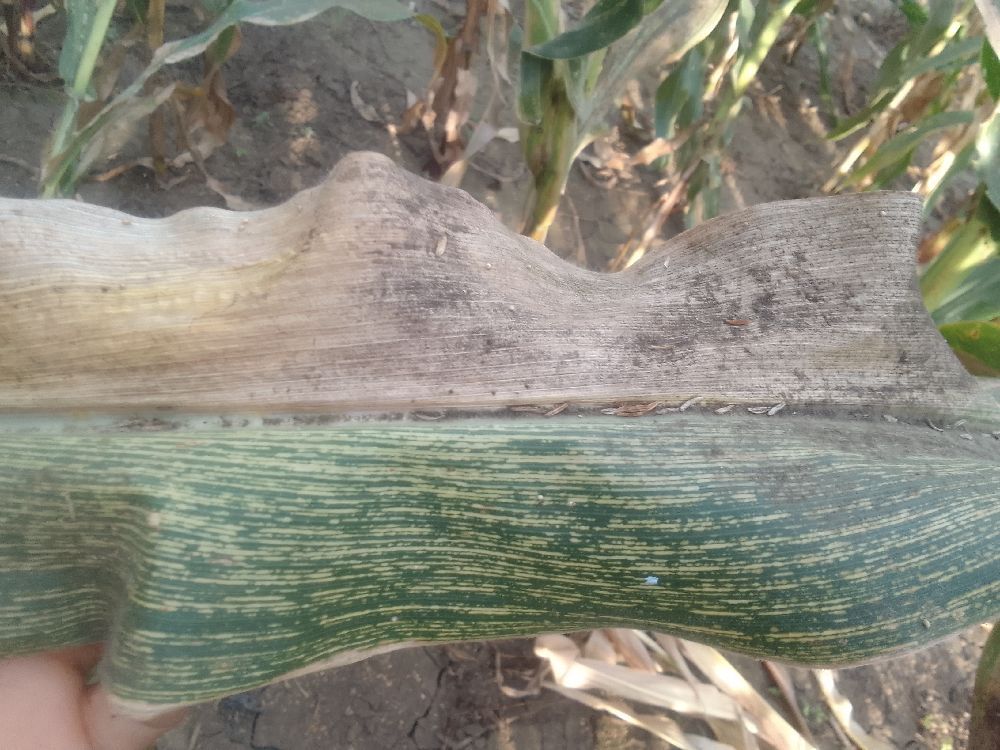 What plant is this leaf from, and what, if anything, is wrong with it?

maize, maize streak virus
